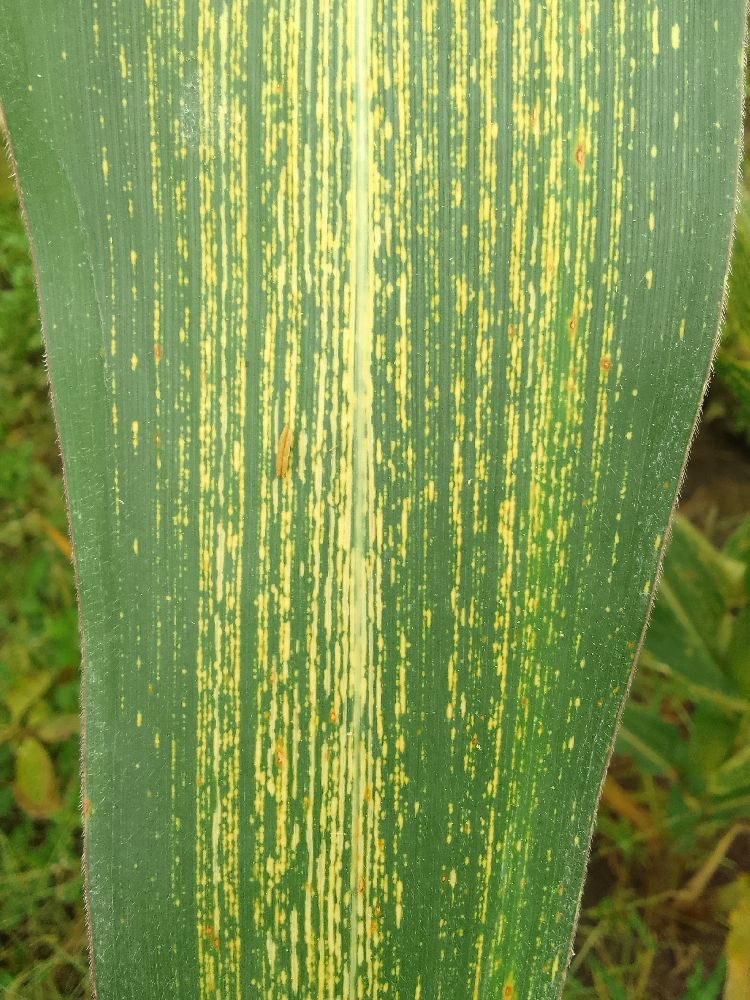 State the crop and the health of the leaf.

maize, maize streak virus
